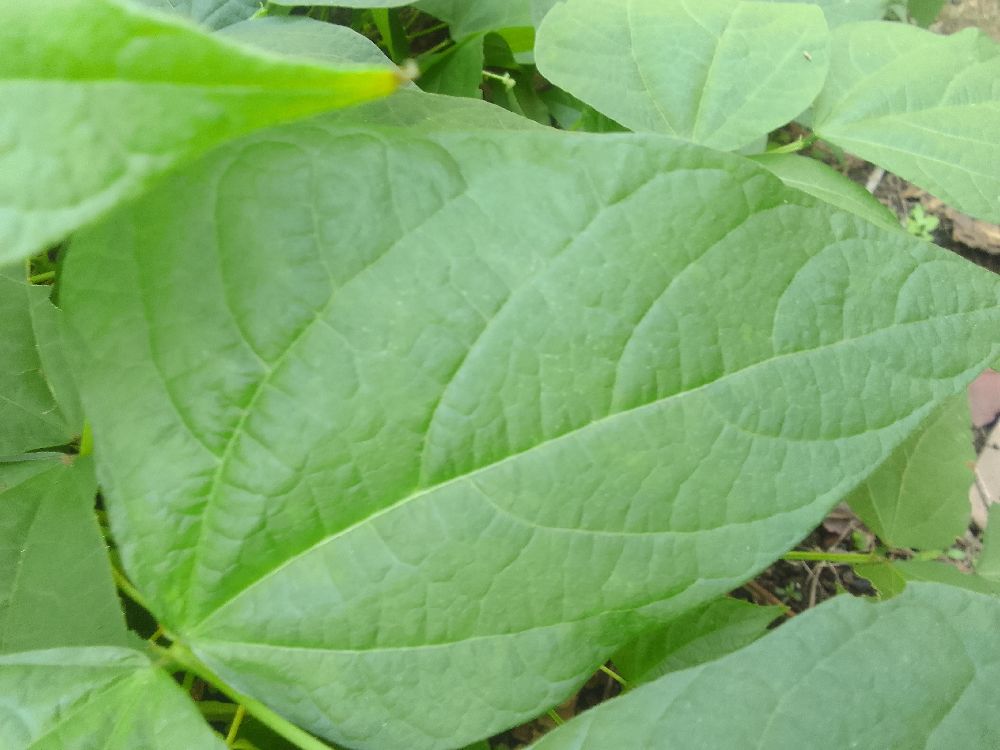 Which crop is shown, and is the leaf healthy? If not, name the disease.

common bean, healthy
